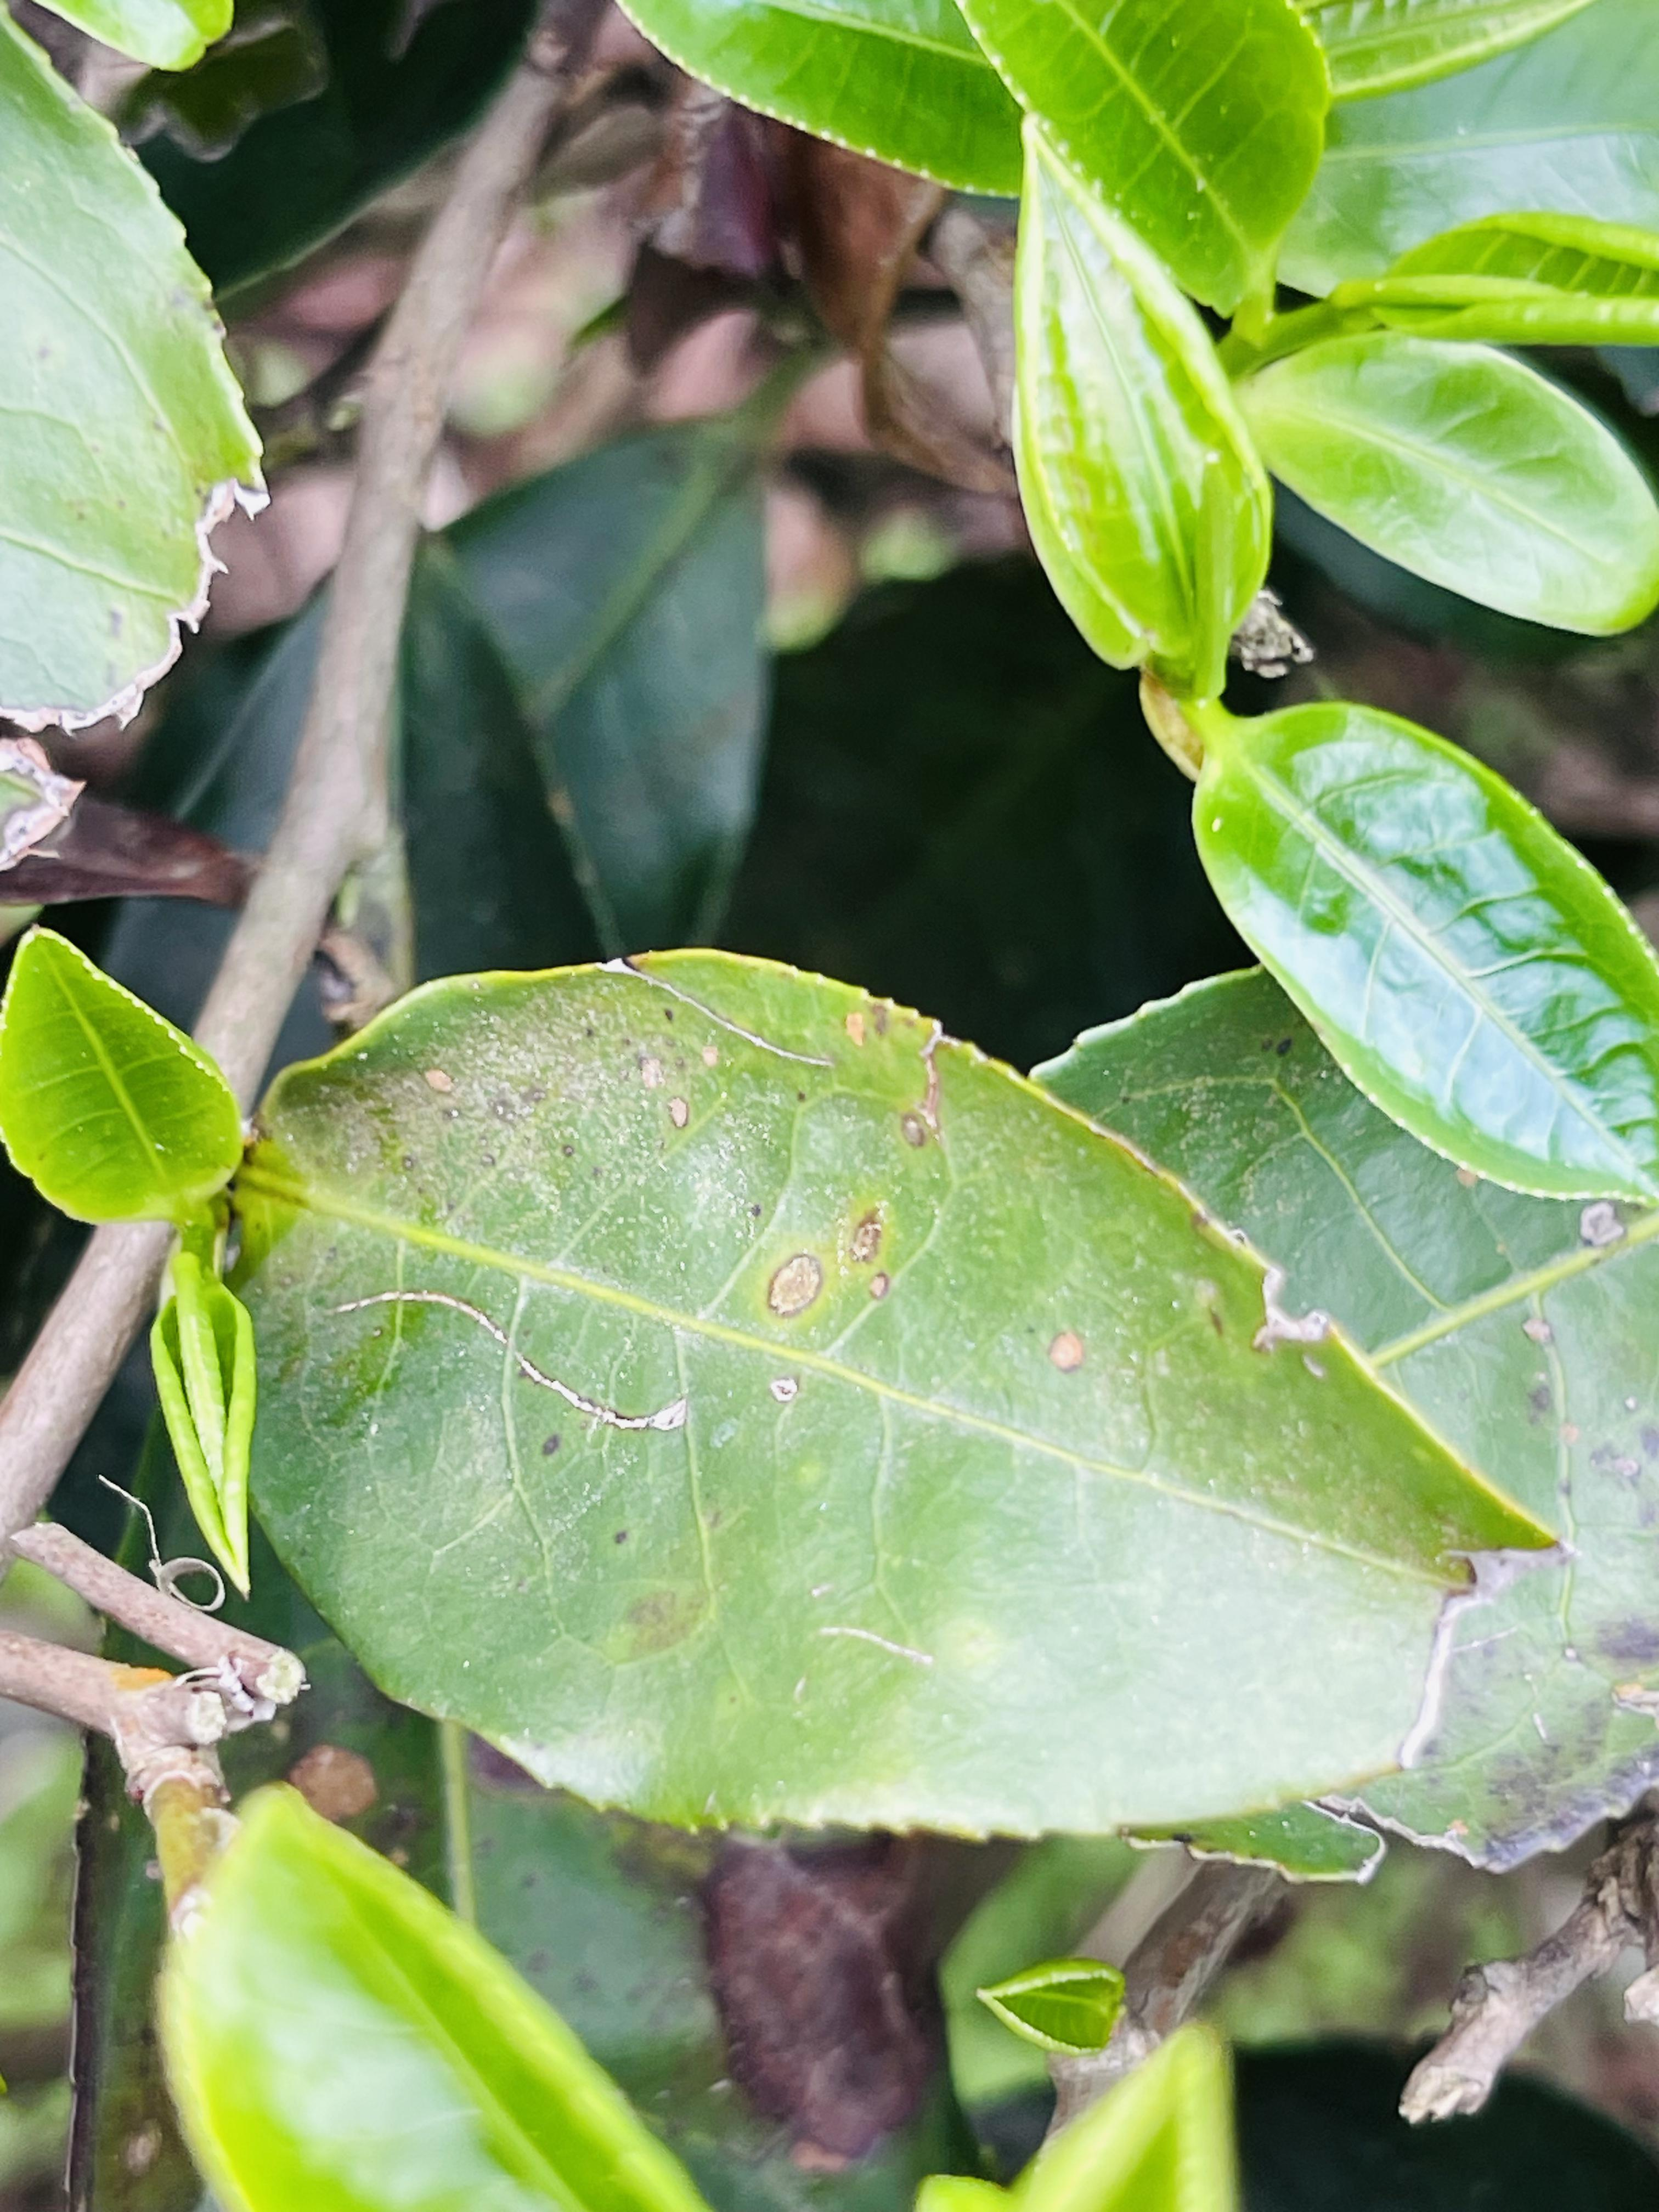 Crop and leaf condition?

tea, red rust
